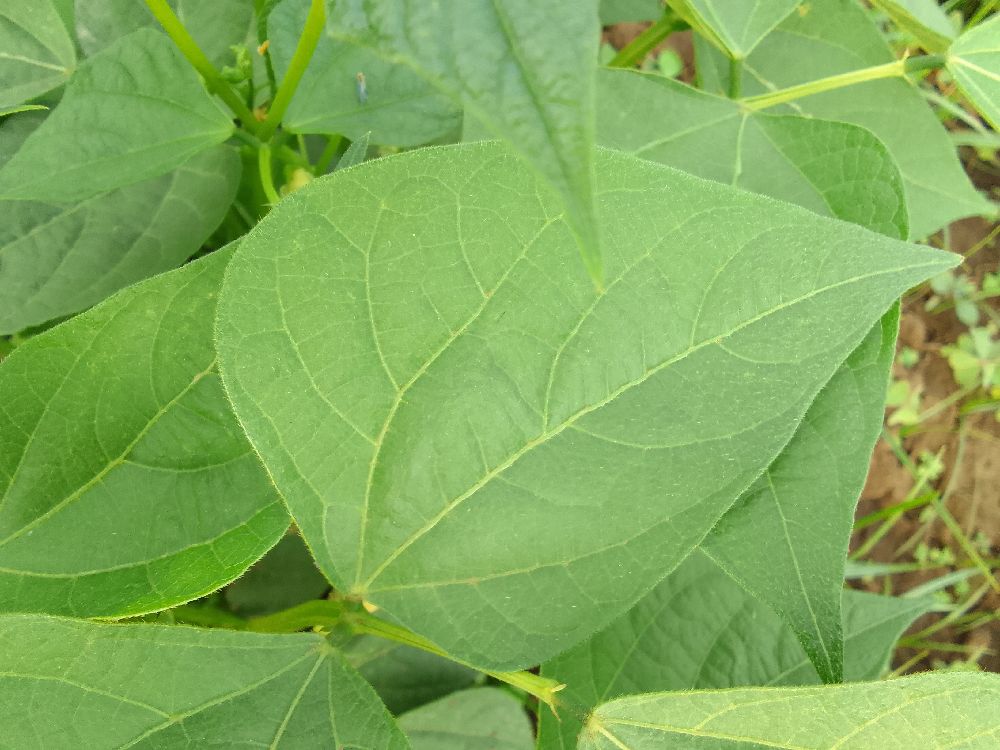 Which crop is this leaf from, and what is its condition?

common bean, healthy
